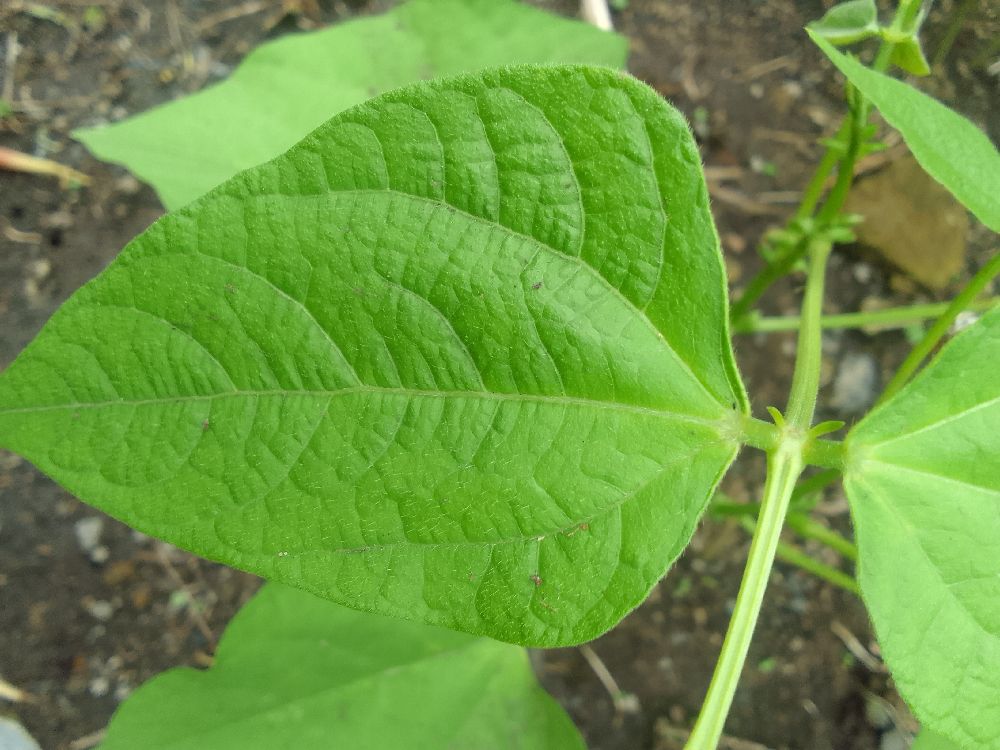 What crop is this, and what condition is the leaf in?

common bean, healthy
